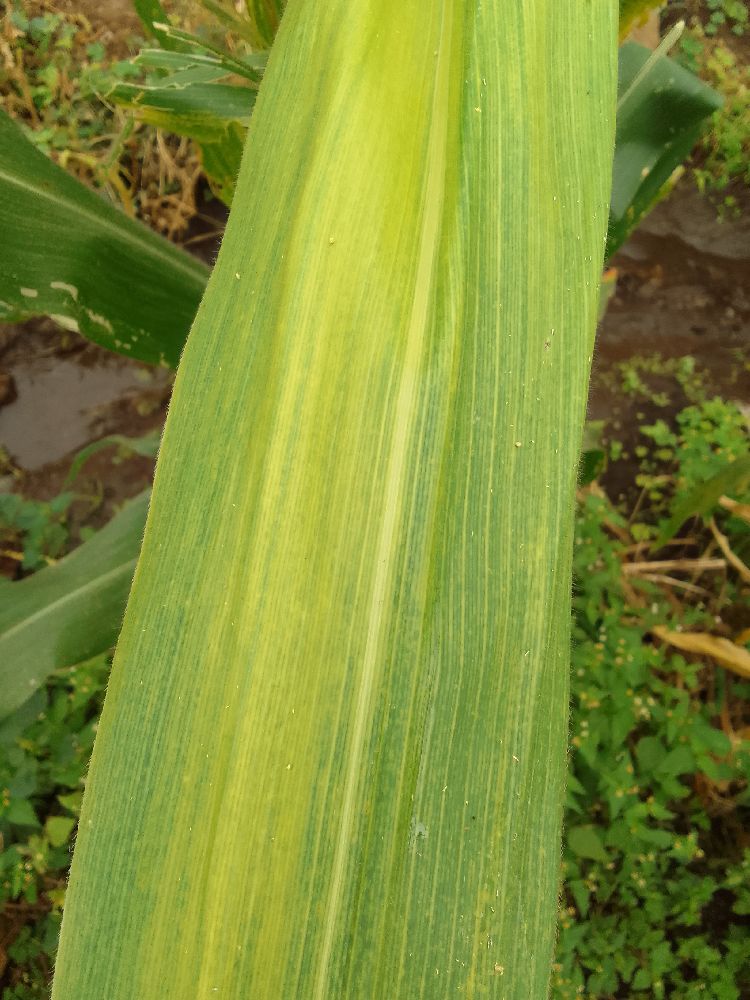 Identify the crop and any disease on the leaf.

maize, maize lethal necrosis
